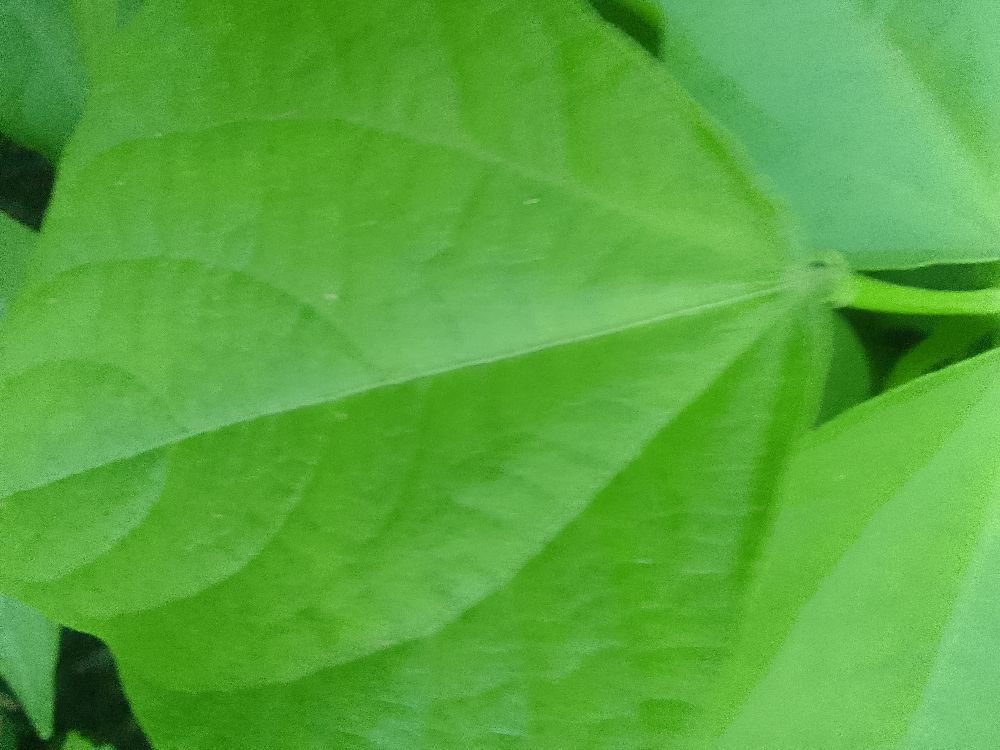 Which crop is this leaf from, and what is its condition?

common bean, healthy
